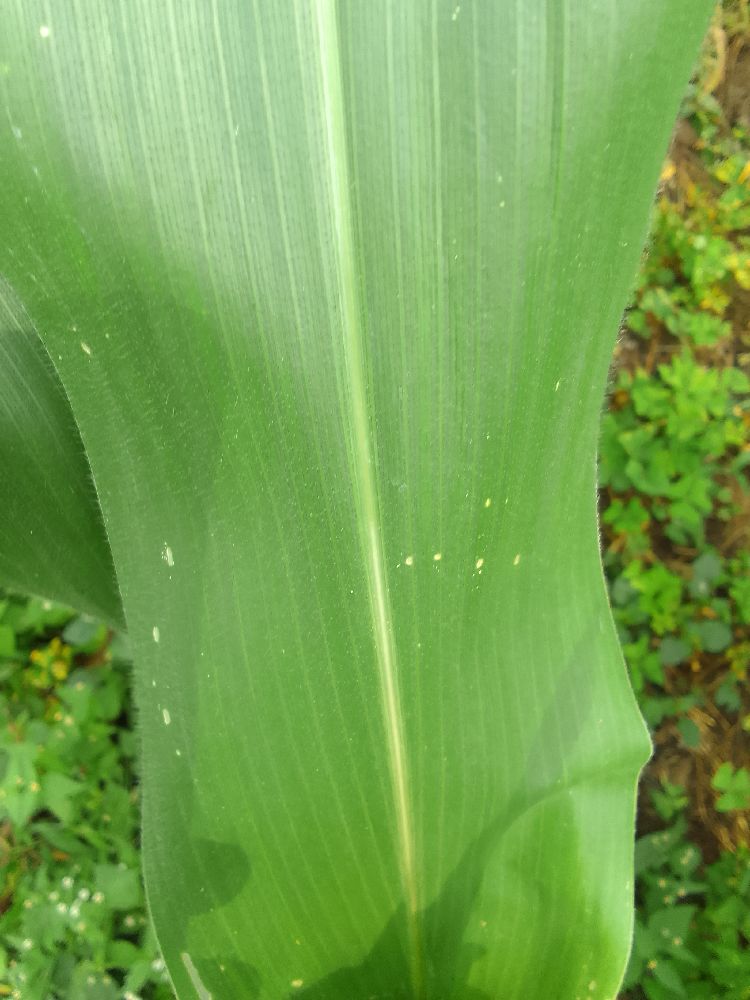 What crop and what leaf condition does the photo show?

maize, healthy
